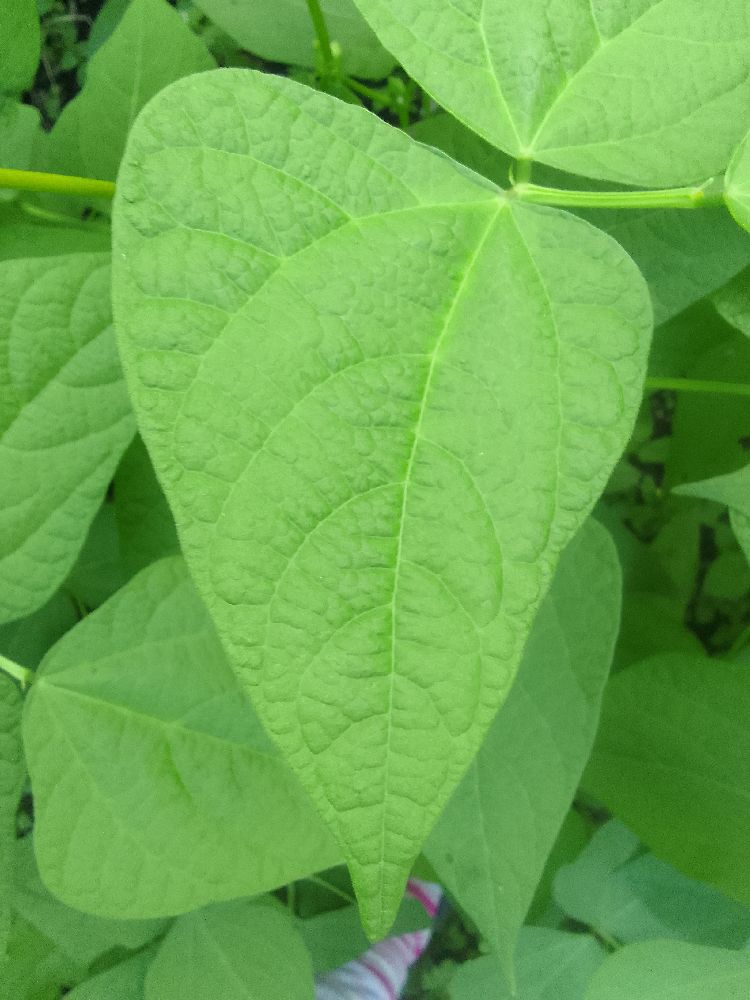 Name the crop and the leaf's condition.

common bean, healthy
